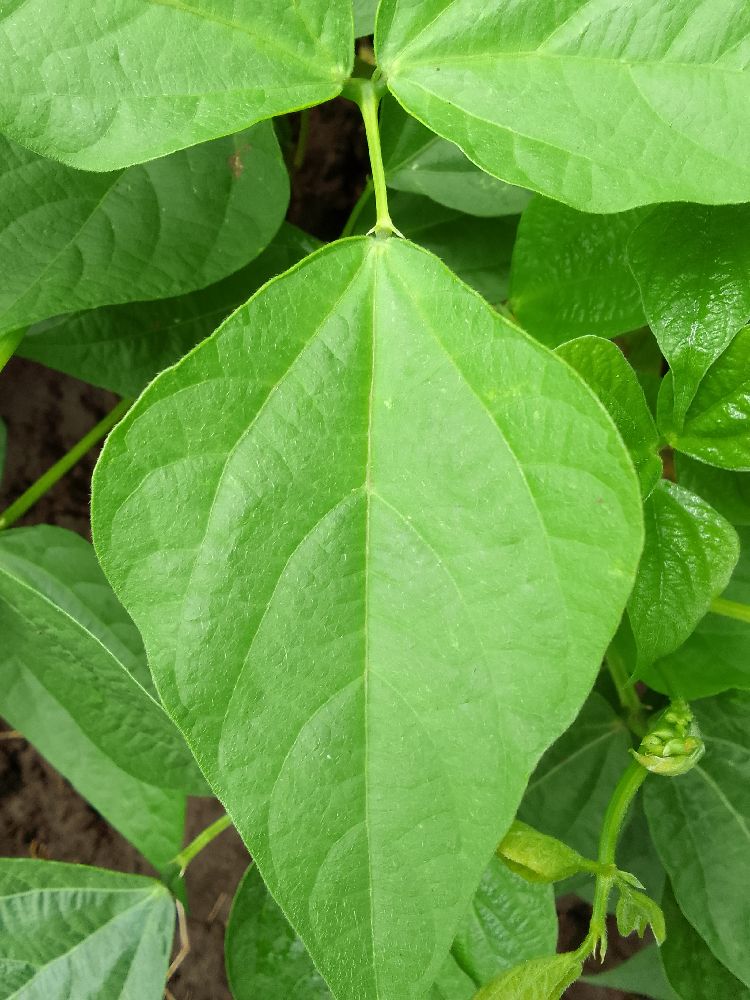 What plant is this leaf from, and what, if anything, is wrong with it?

common bean, healthy
